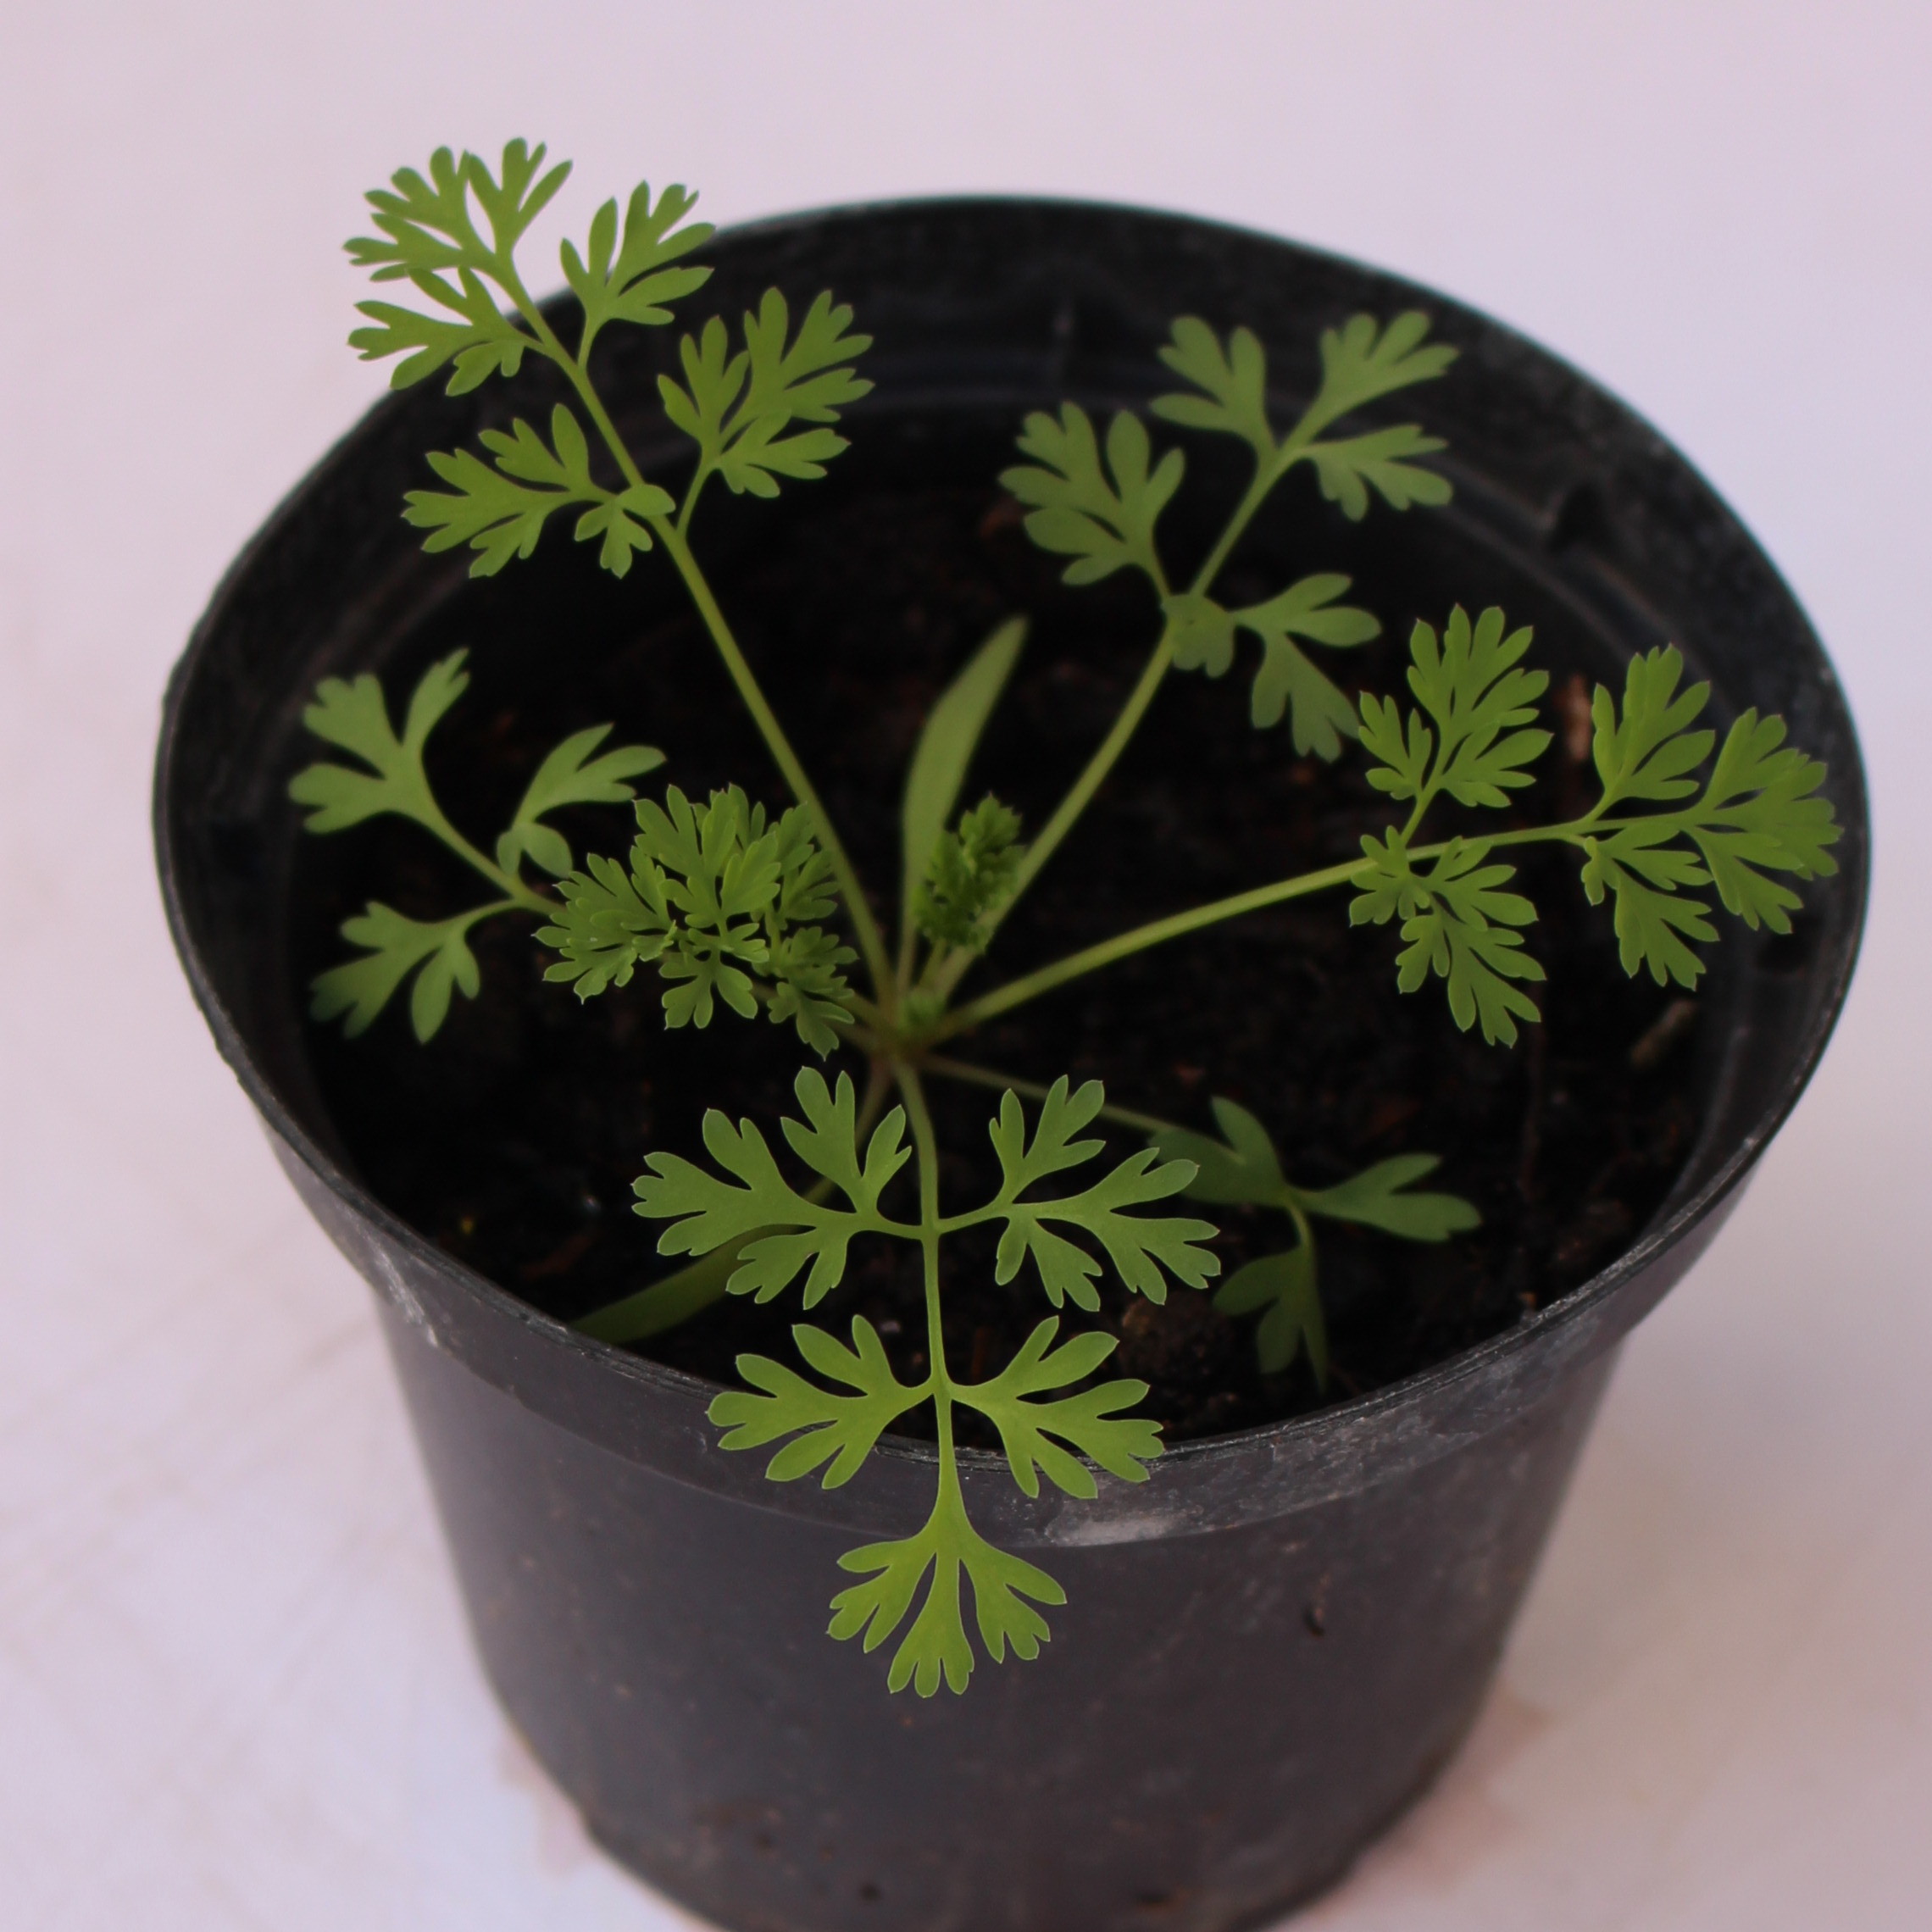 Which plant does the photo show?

Fumaria officinalis
